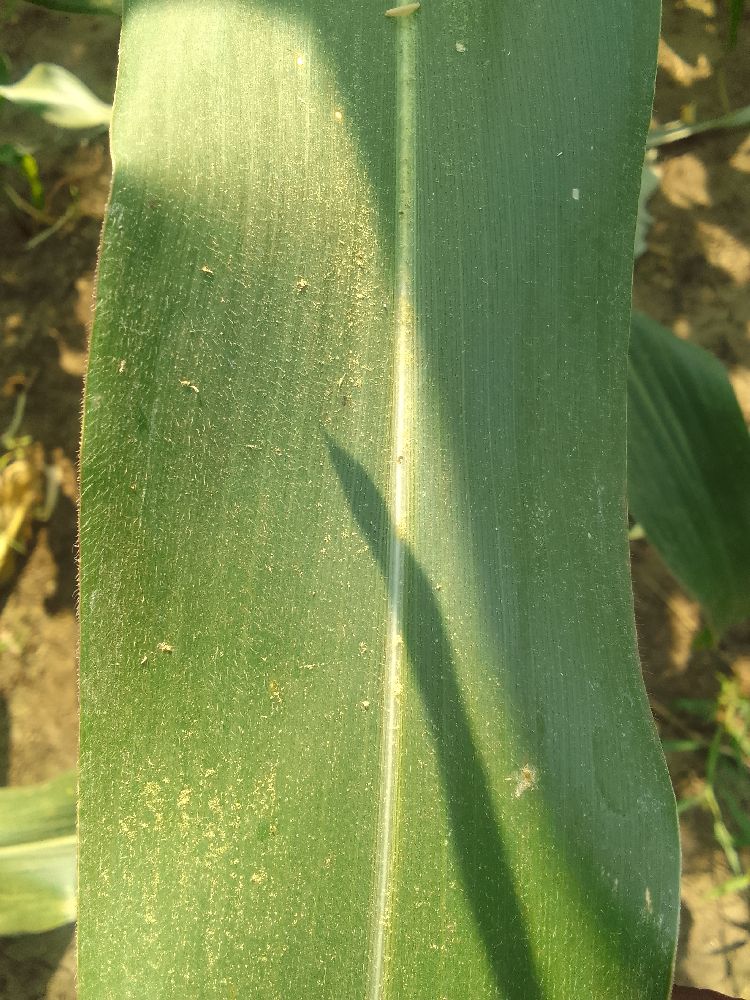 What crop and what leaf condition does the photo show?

maize, healthy
